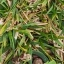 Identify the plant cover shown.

grass
